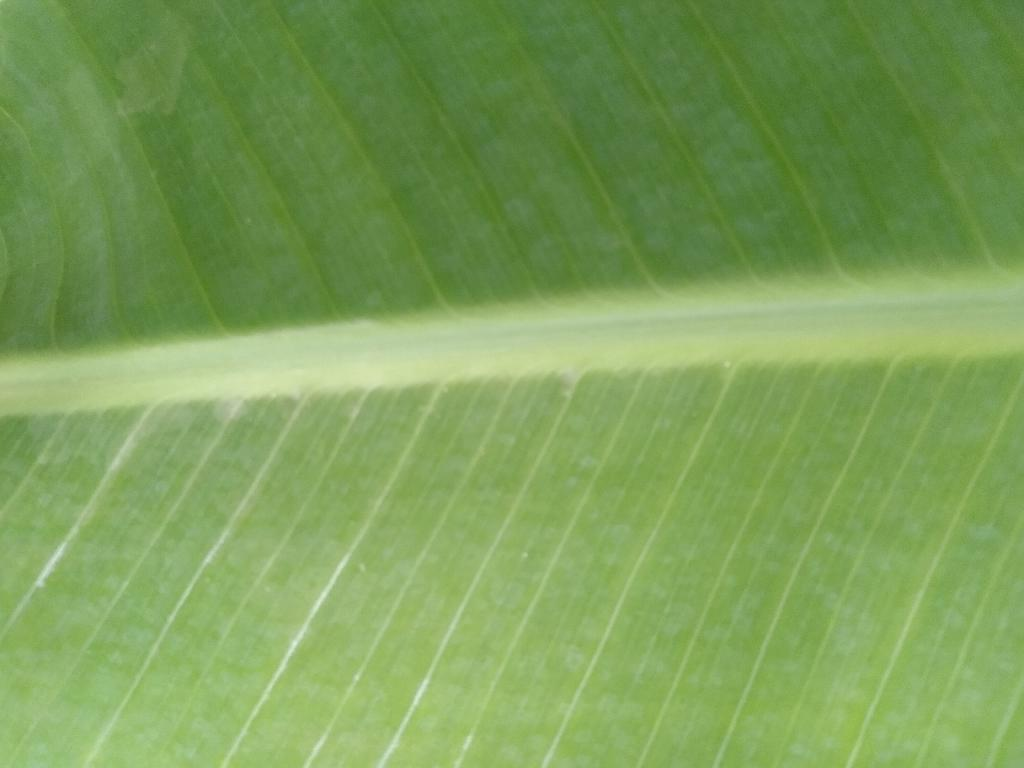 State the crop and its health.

banana, healthy
